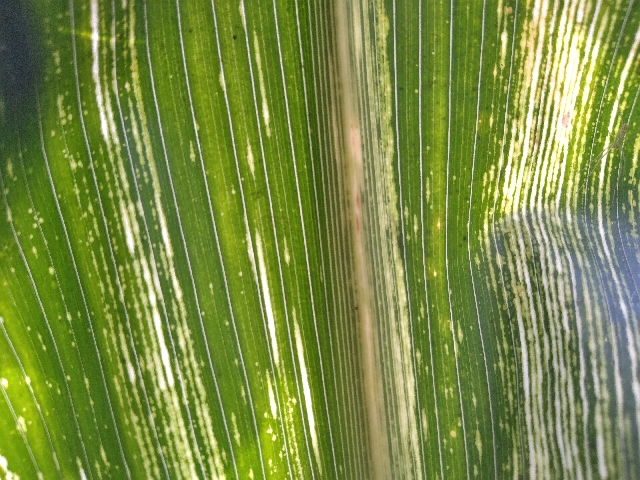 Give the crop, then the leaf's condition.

maize, maize streak virus
